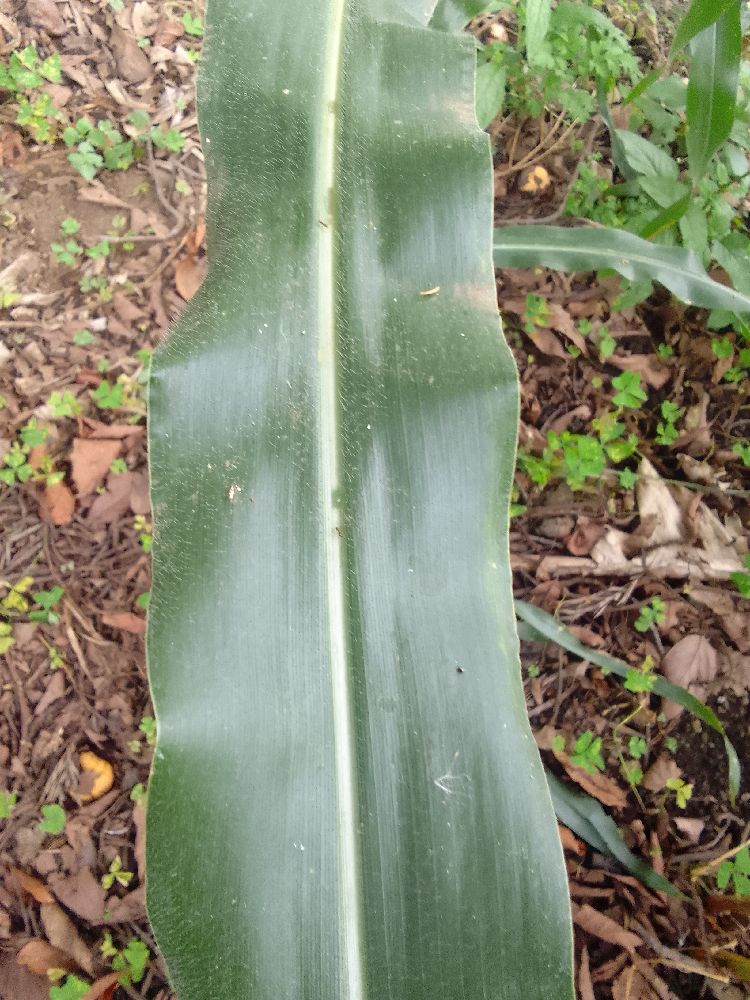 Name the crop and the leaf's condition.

maize, healthy
